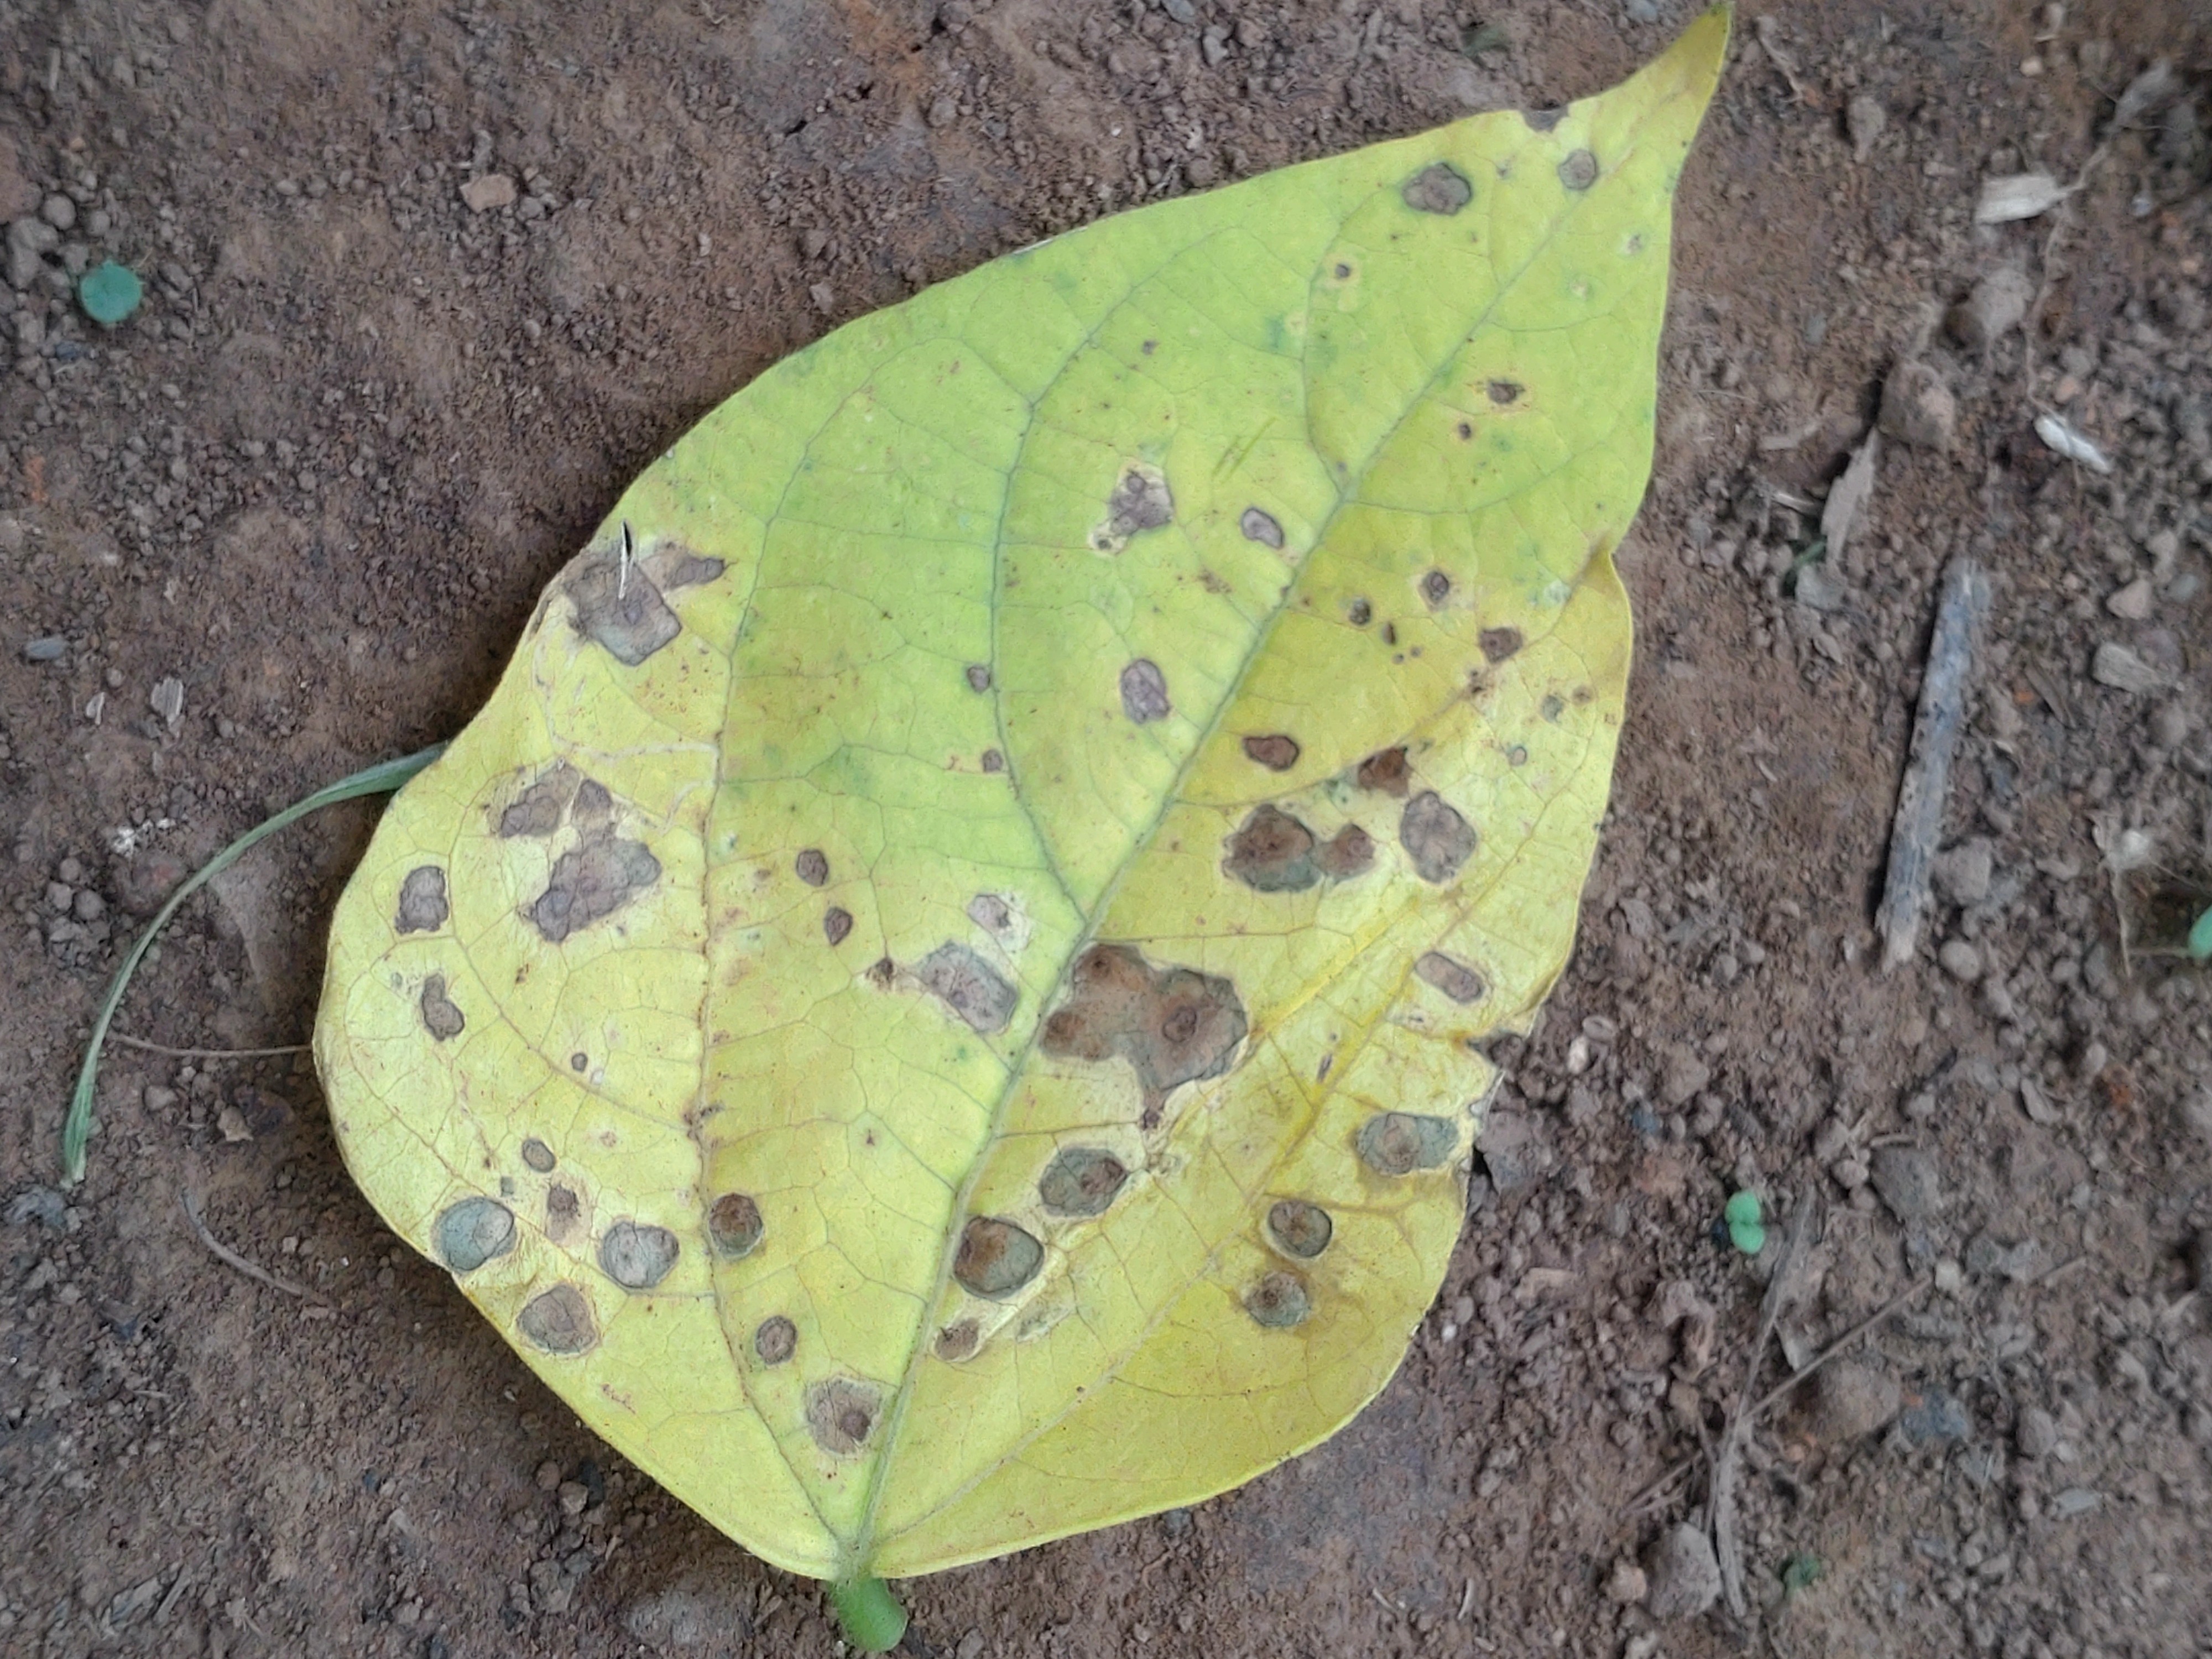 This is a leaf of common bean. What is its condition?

rust
